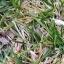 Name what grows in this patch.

grass
